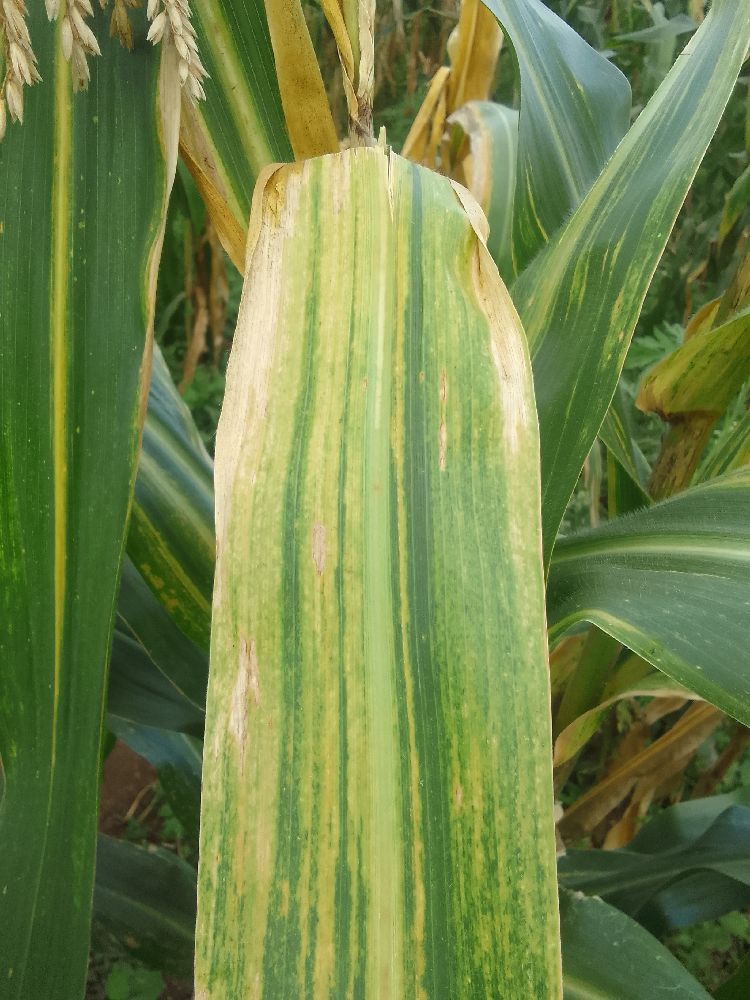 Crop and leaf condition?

maize, maize lethal necrosis
